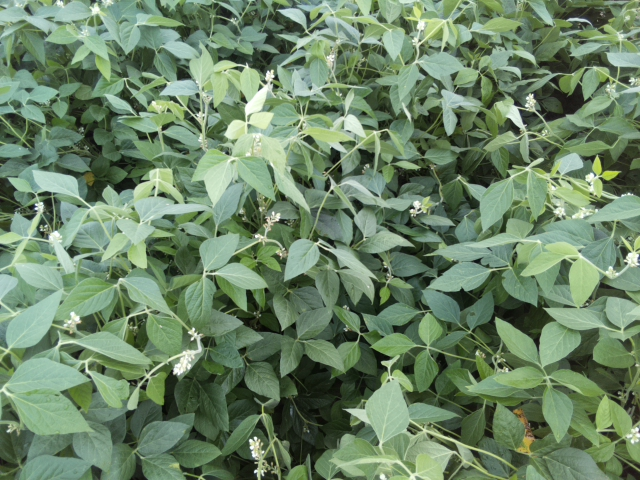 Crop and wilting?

soybean, leaves with no wilting
